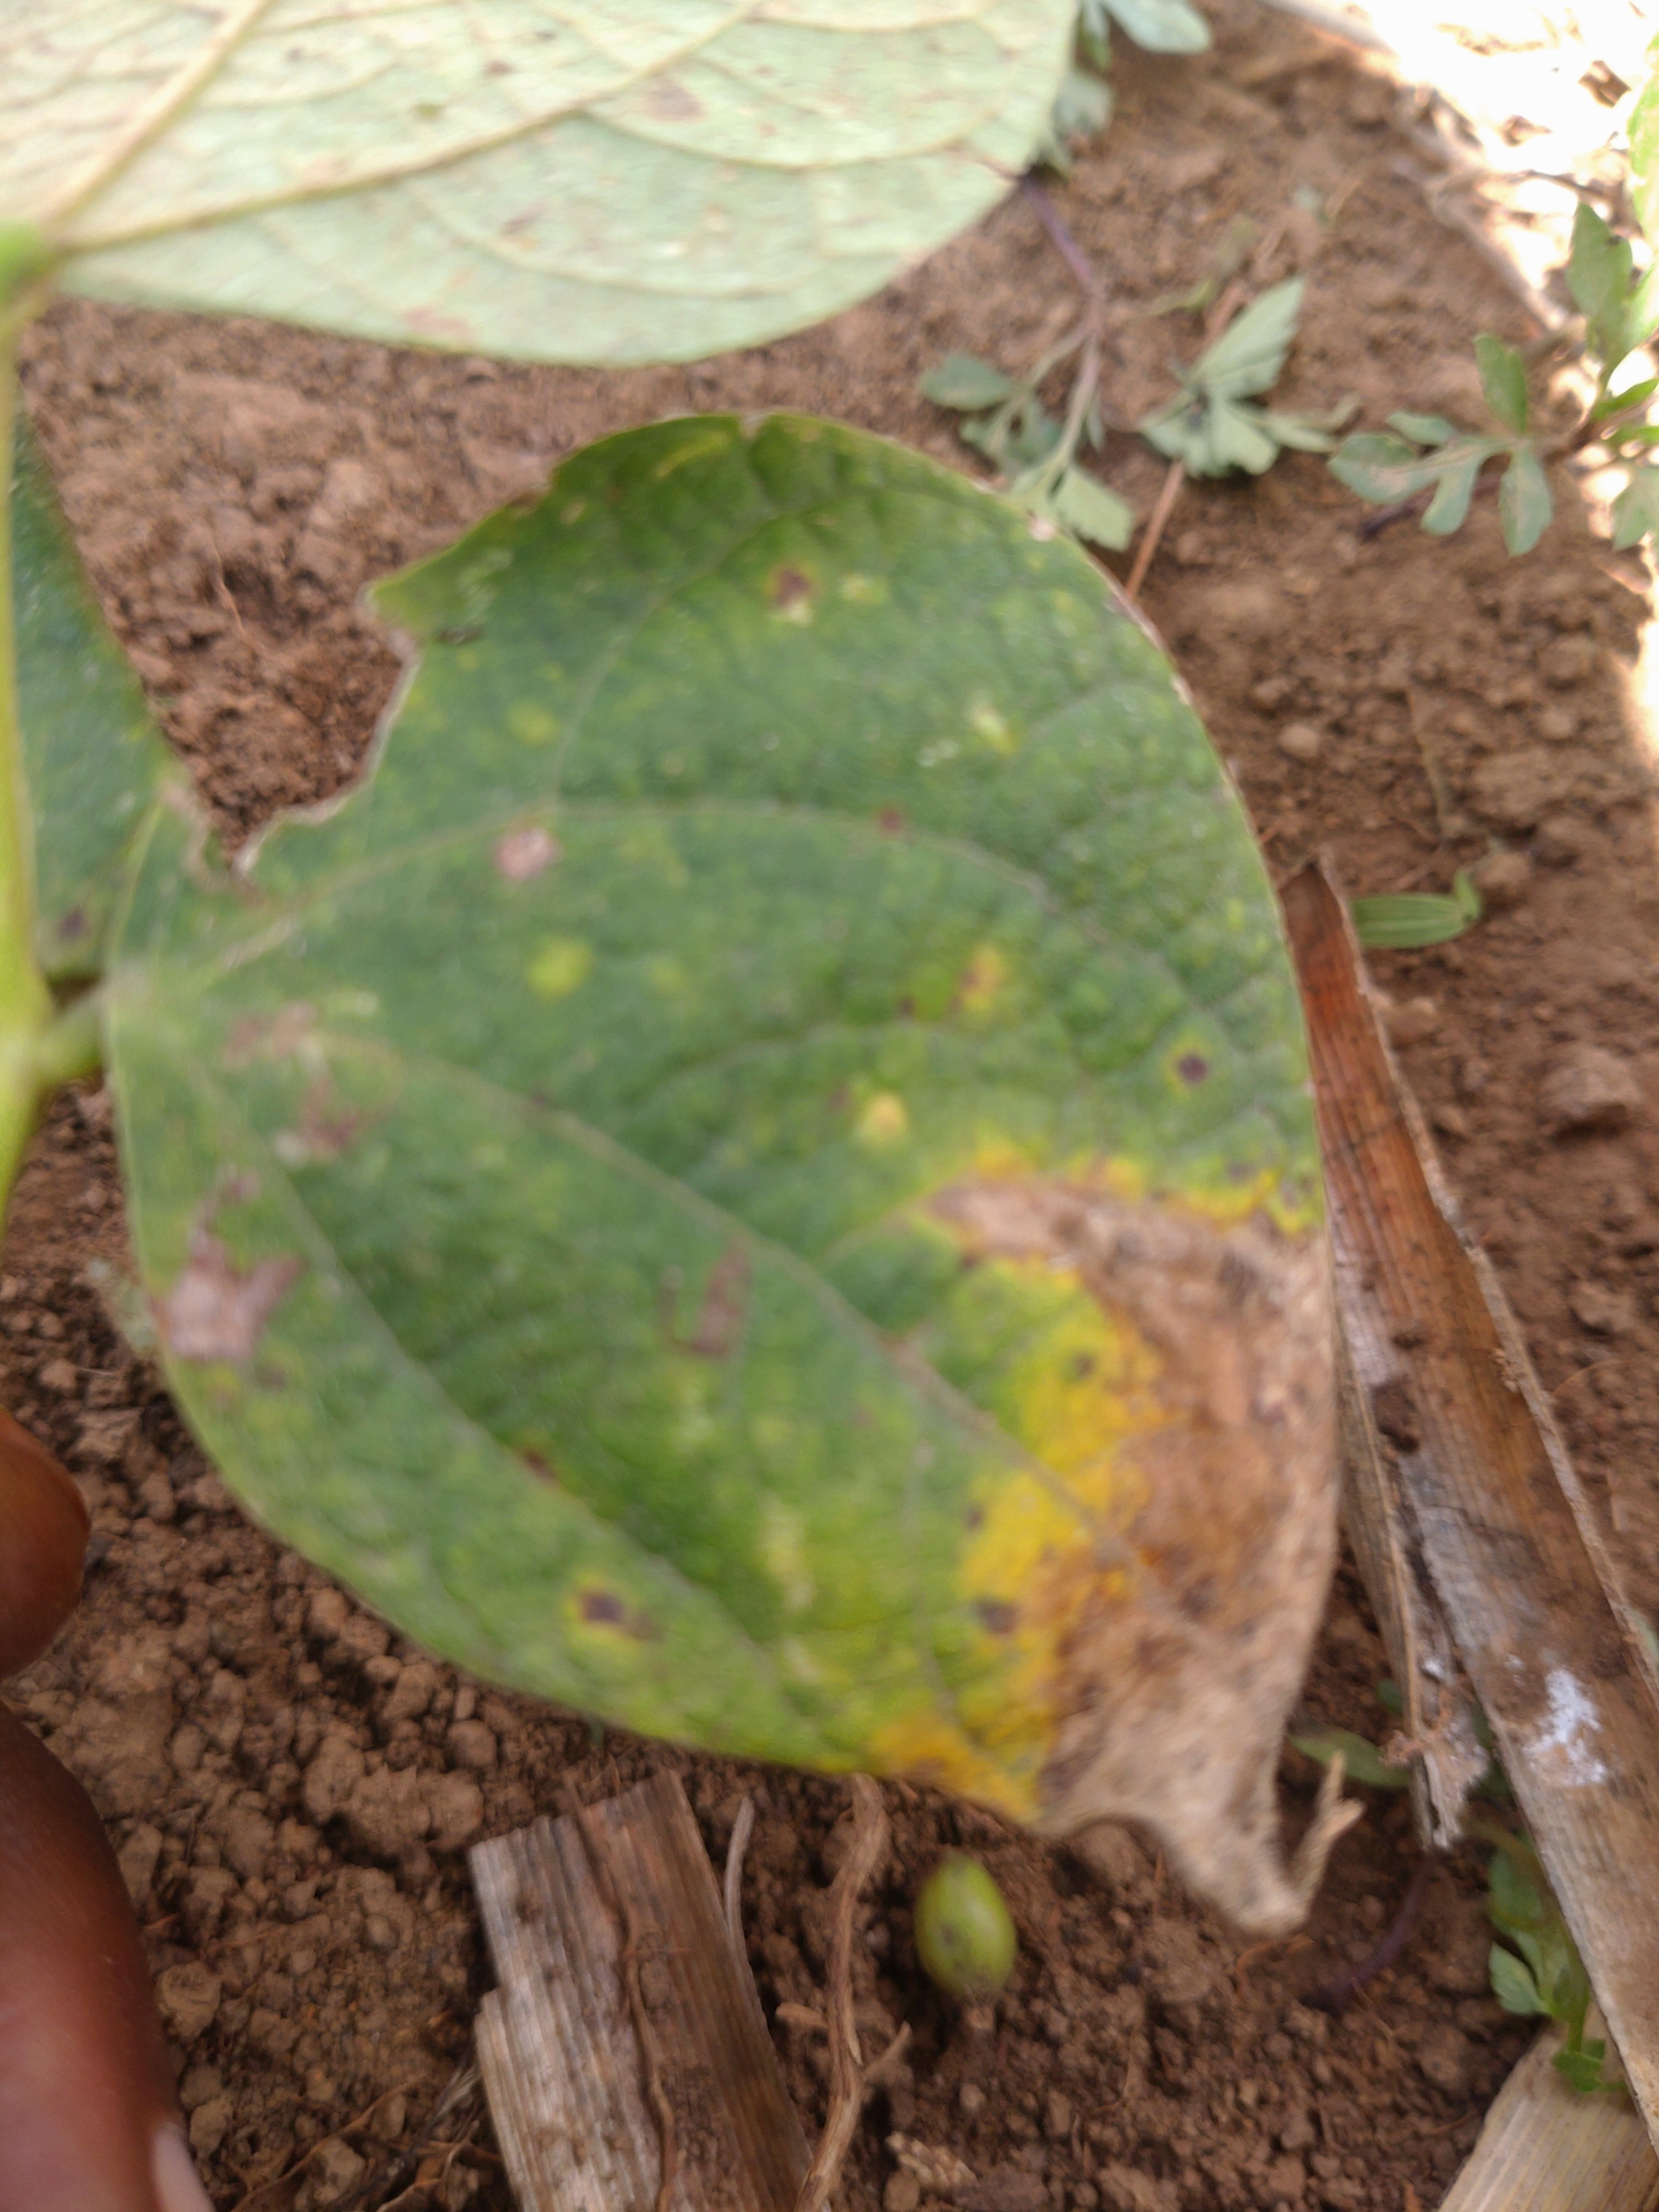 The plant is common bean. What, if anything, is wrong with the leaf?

rust
